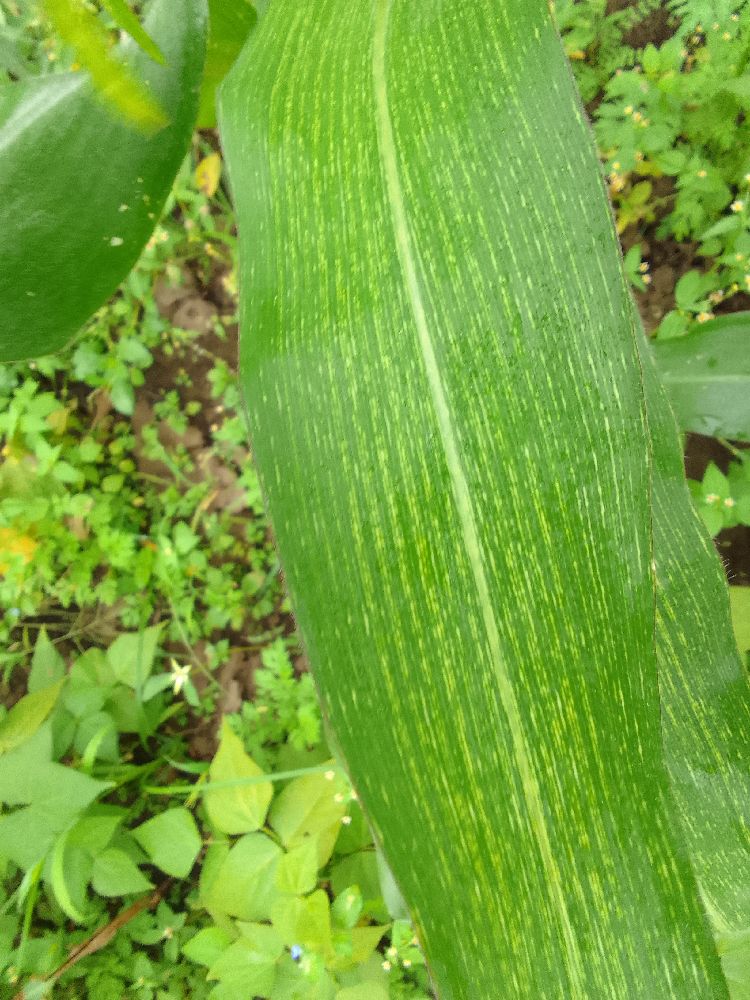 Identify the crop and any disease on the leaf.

maize, maize streak virus
